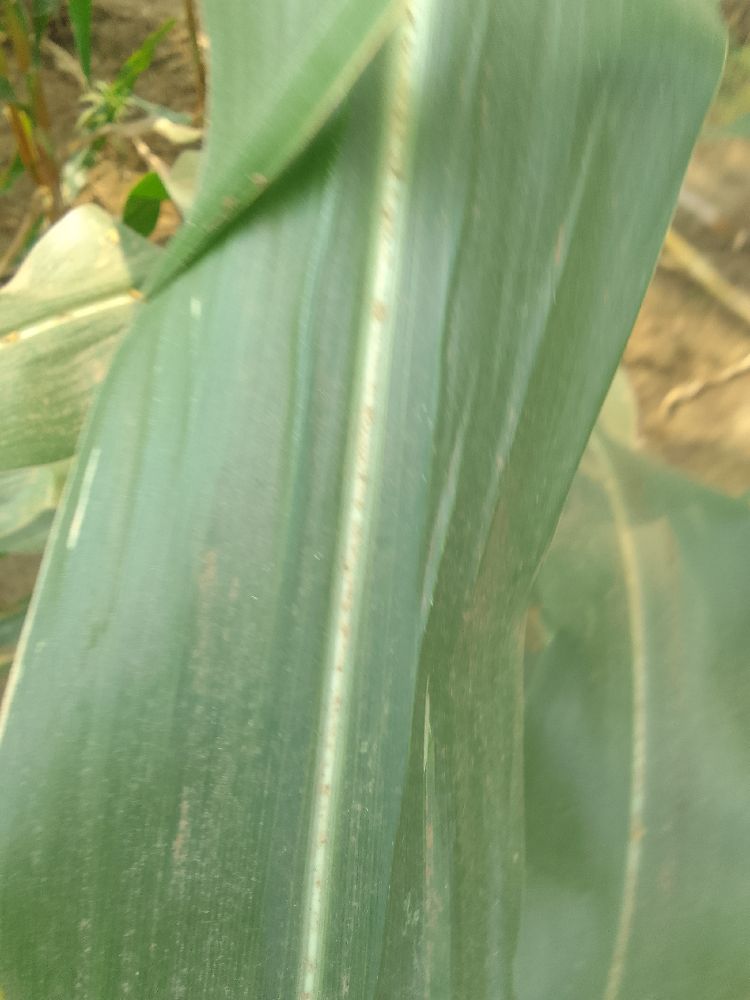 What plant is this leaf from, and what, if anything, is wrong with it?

maize, healthy
